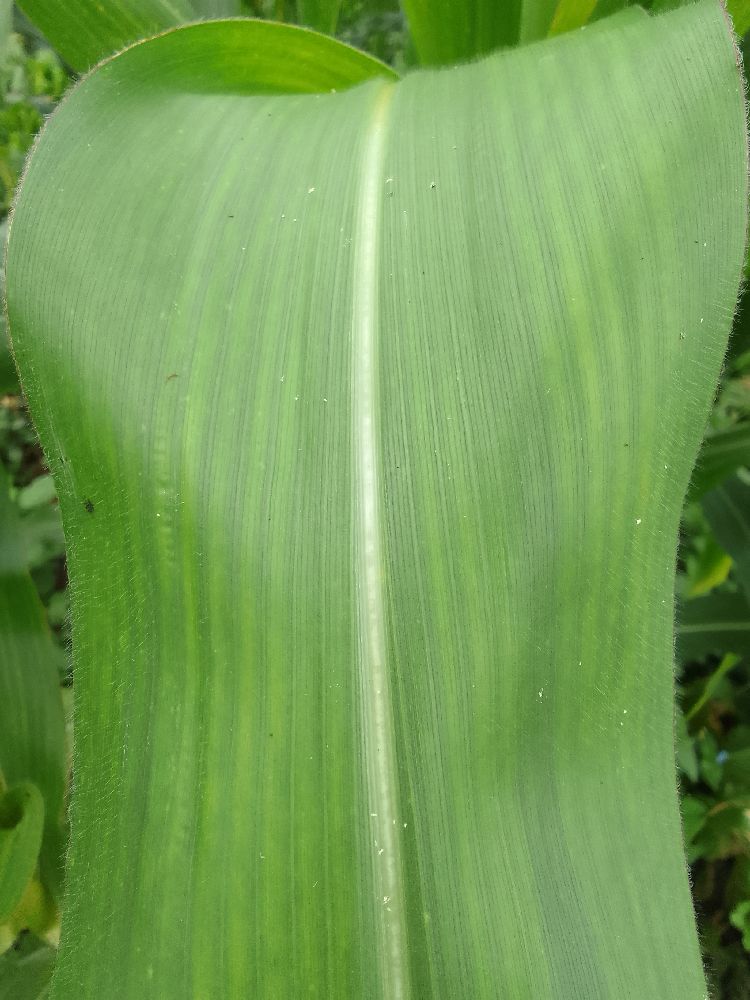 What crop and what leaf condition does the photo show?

maize, maize streak virus
